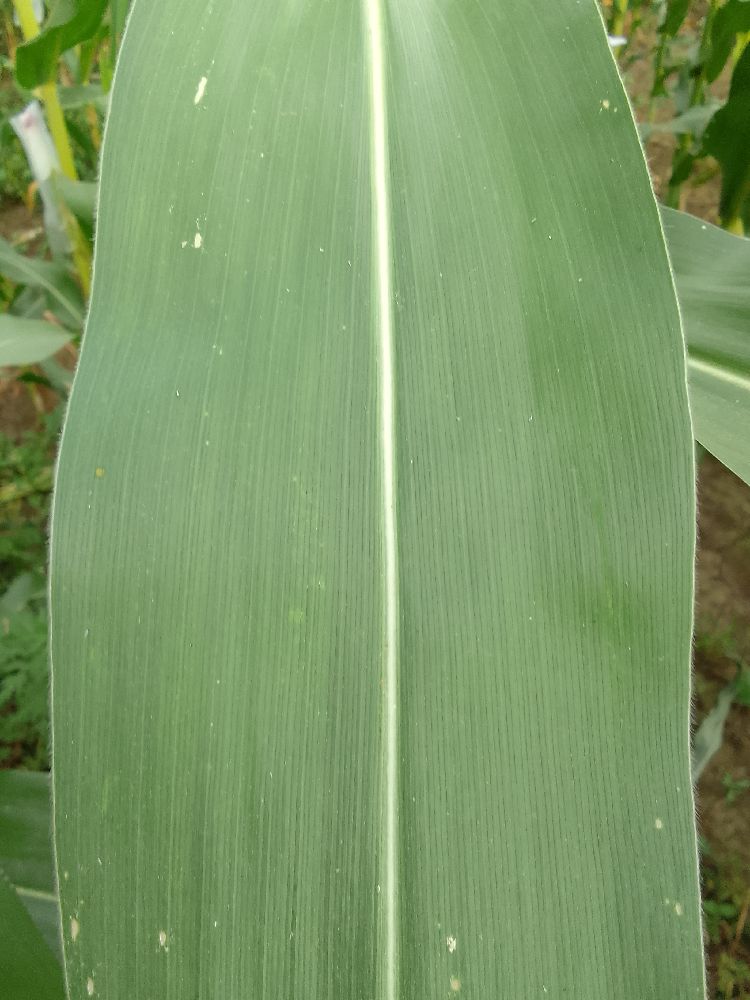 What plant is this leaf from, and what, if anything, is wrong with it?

maize, healthy
